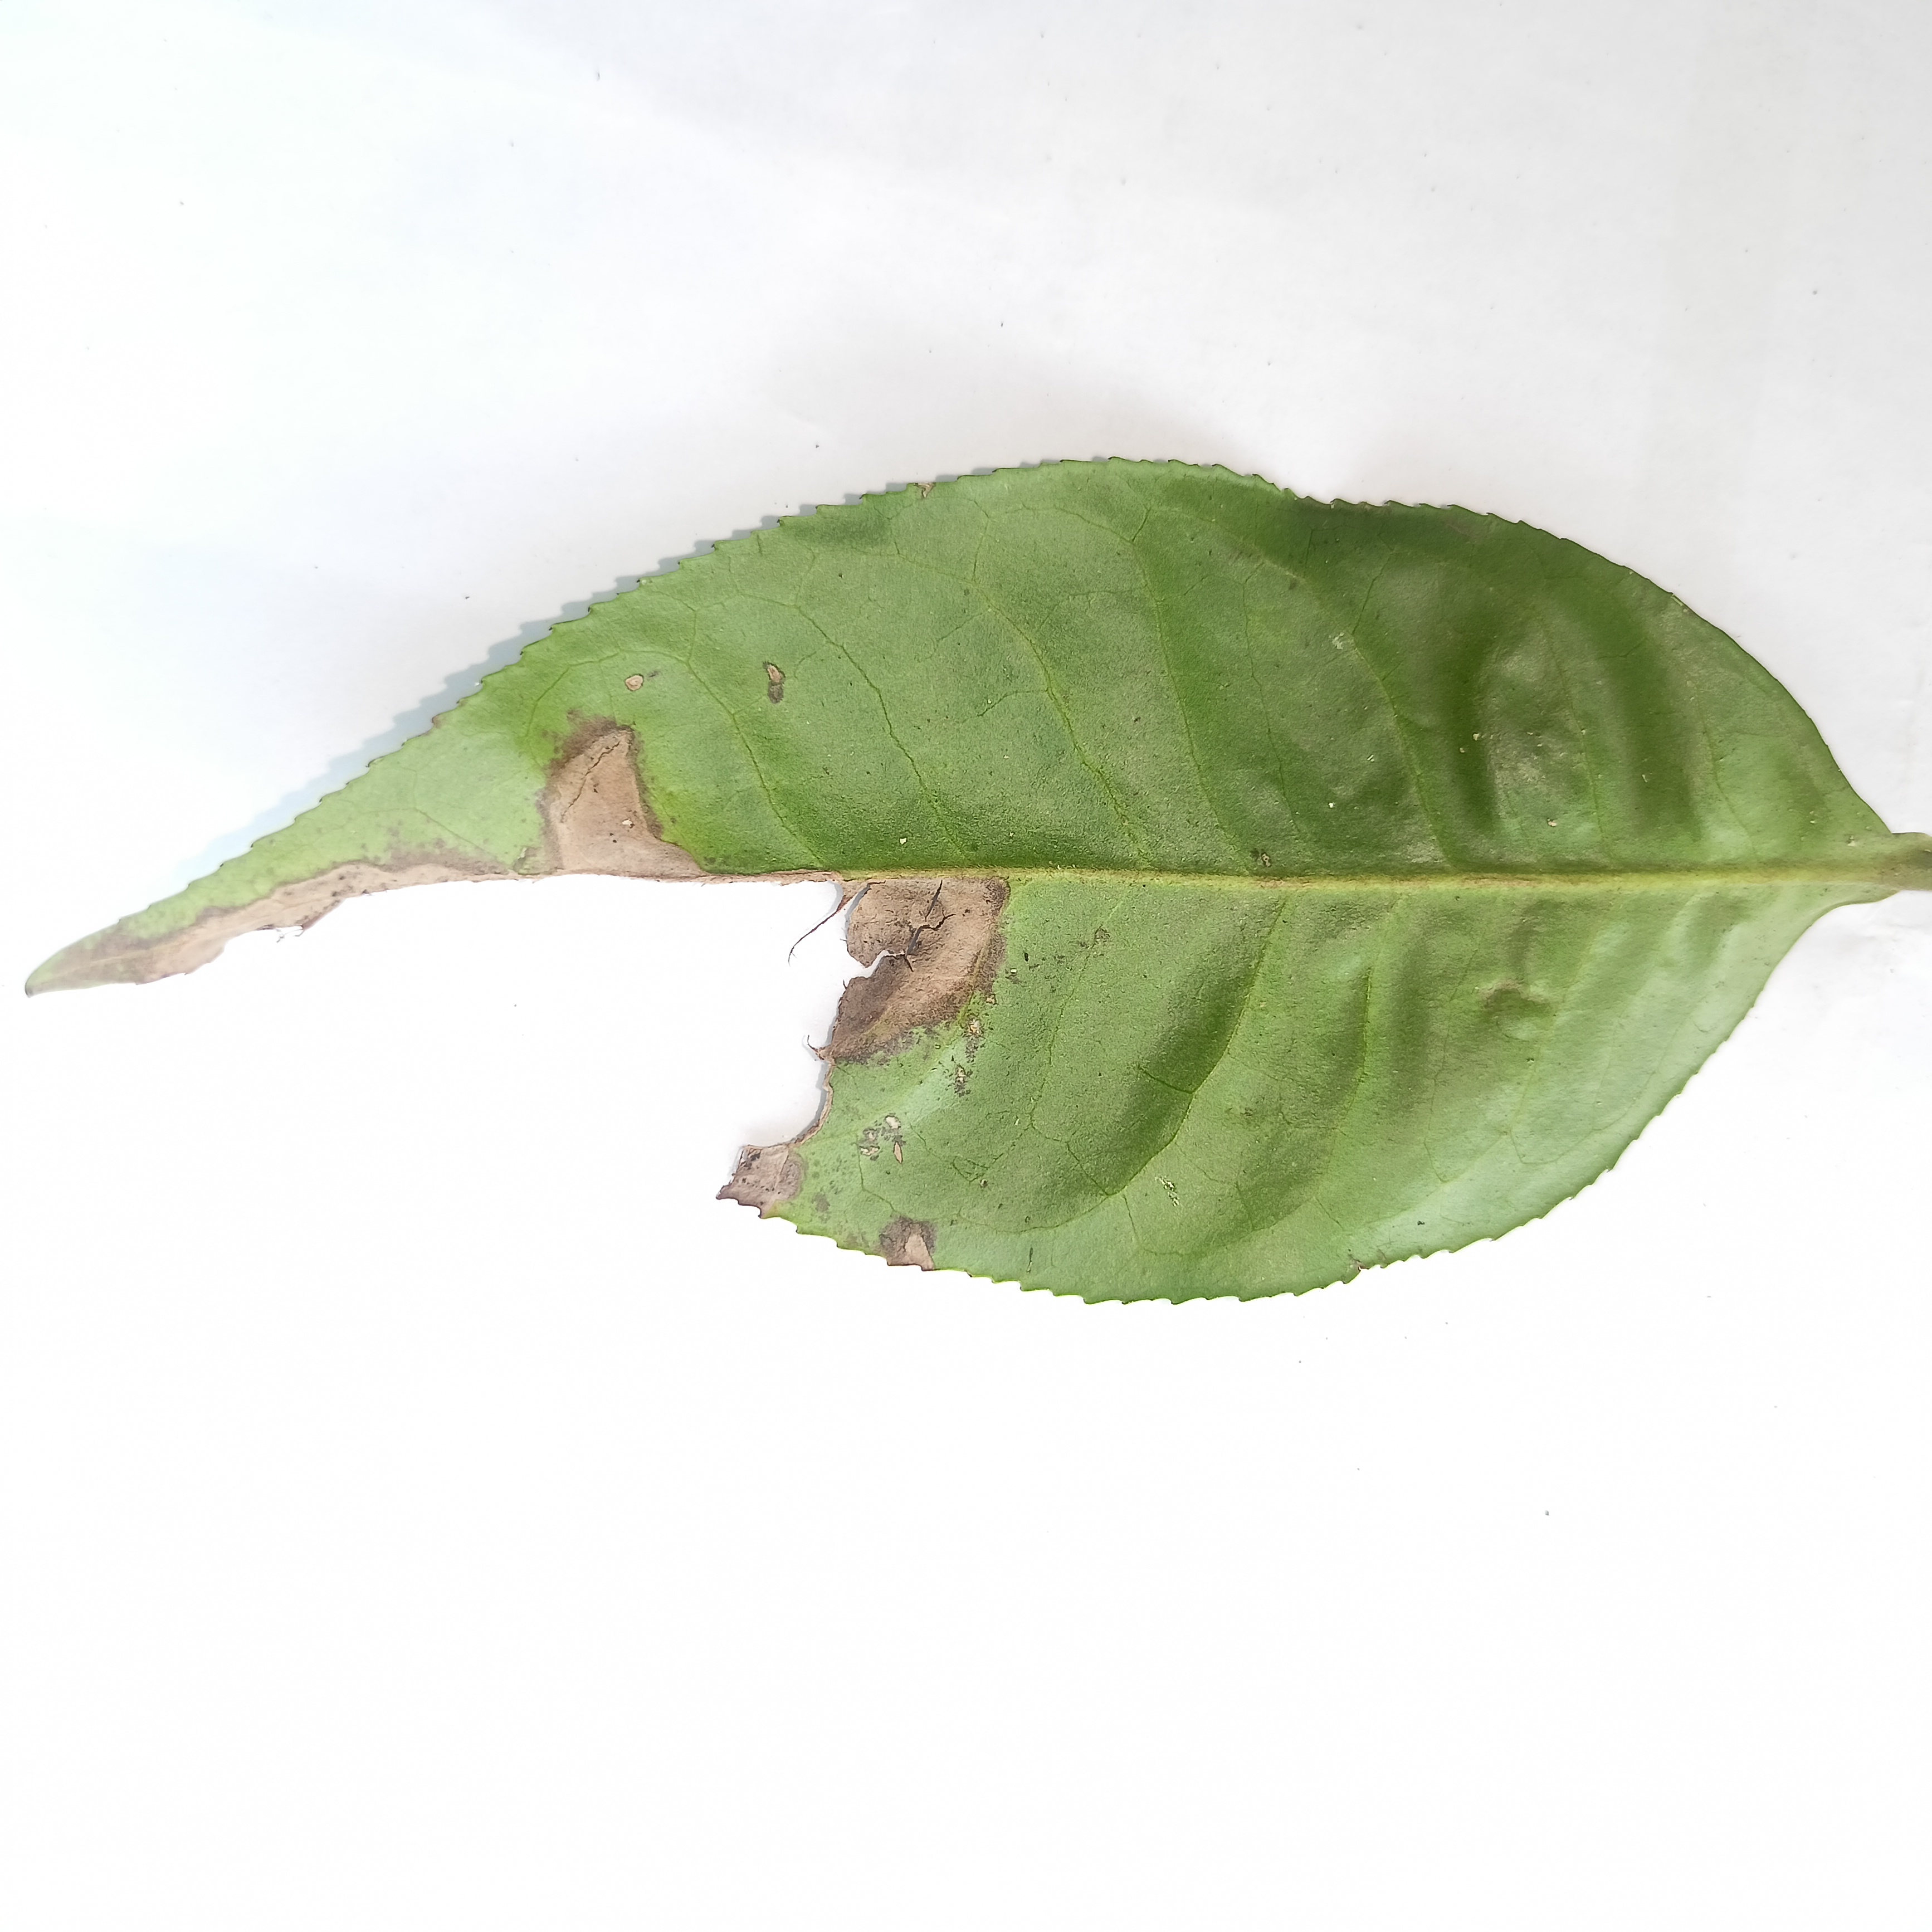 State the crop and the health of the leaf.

tea, brown blight
